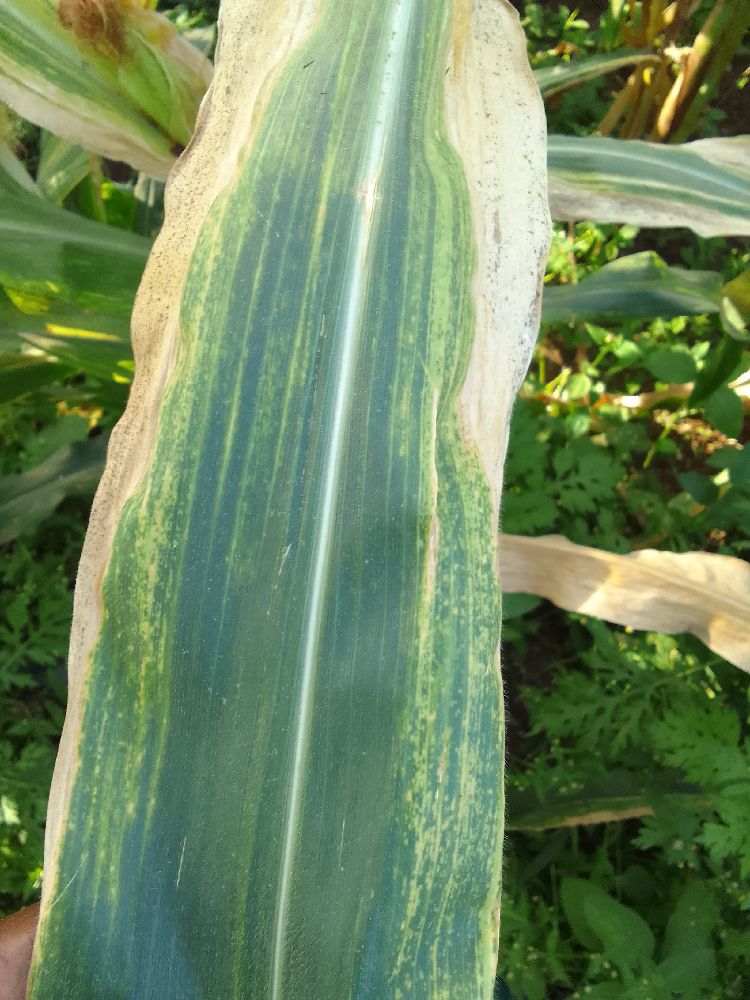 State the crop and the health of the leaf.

maize, maize lethal necrosis
